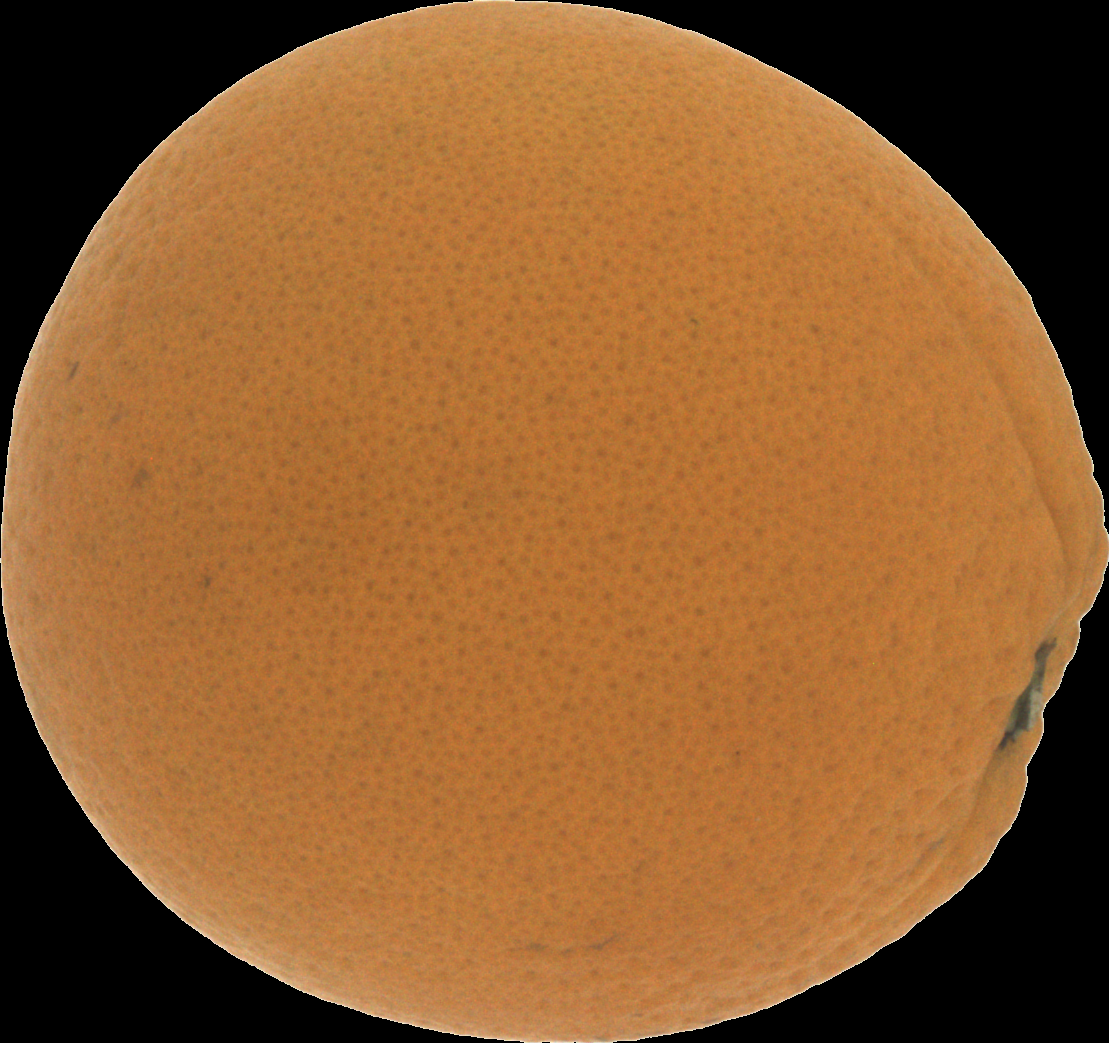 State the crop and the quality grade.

orange, good
